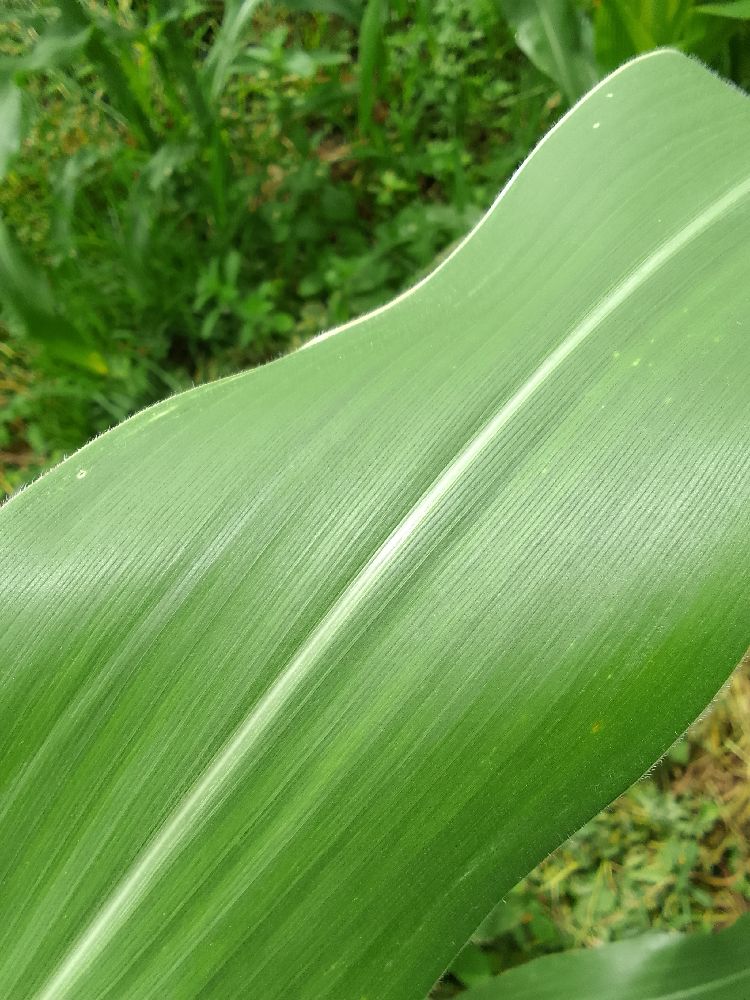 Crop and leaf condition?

maize, healthy
